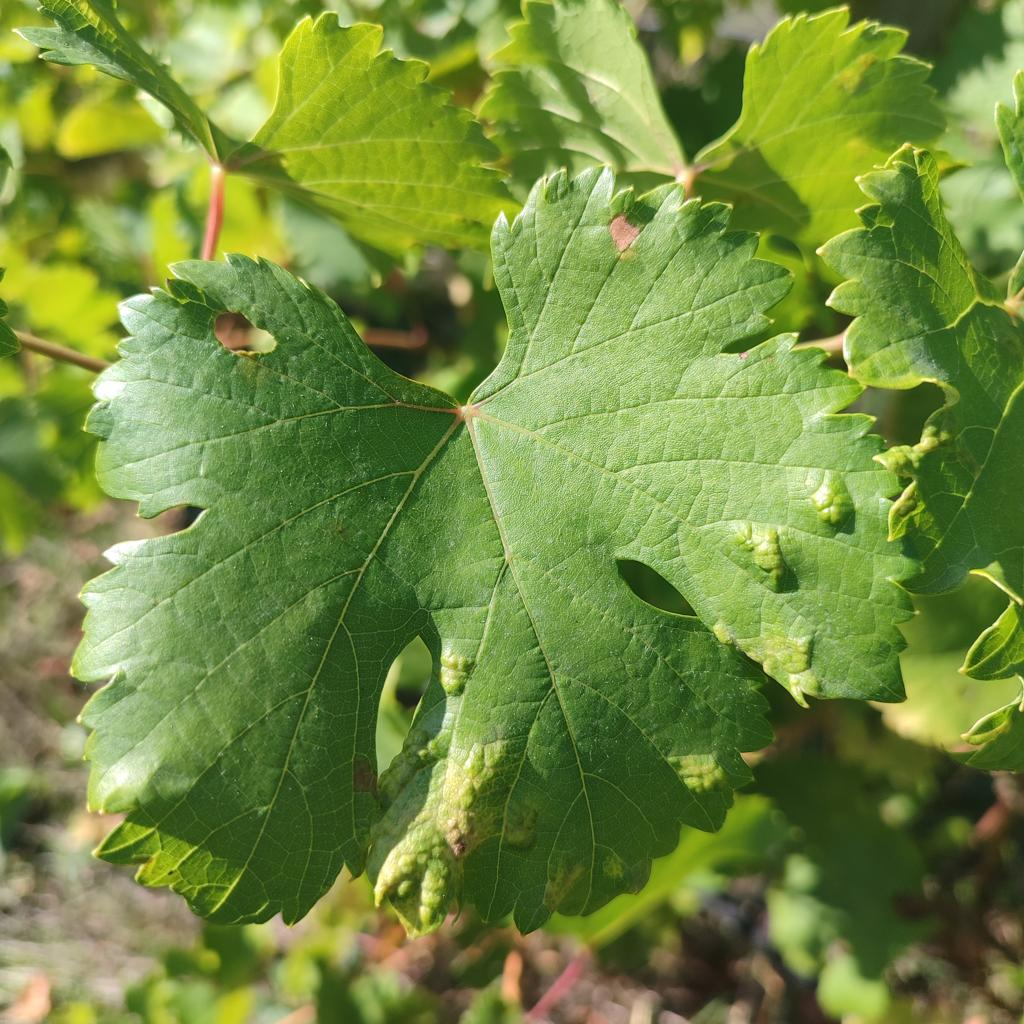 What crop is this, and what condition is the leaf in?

grapevine, erineum mite
